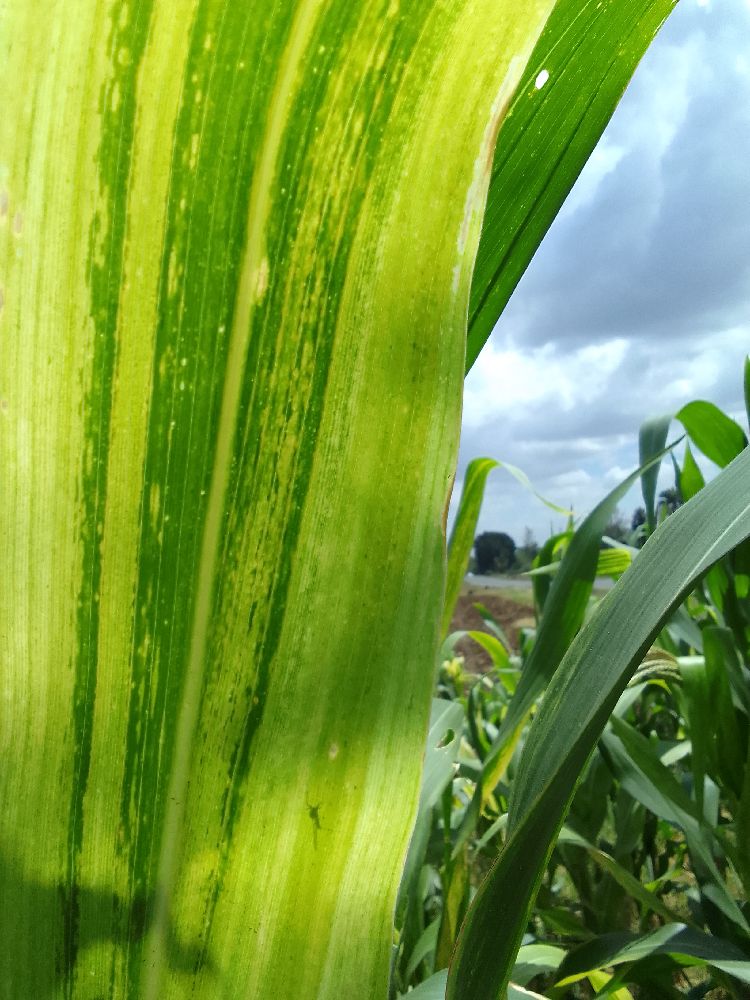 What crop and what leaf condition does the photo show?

maize, maize lethal necrosis
